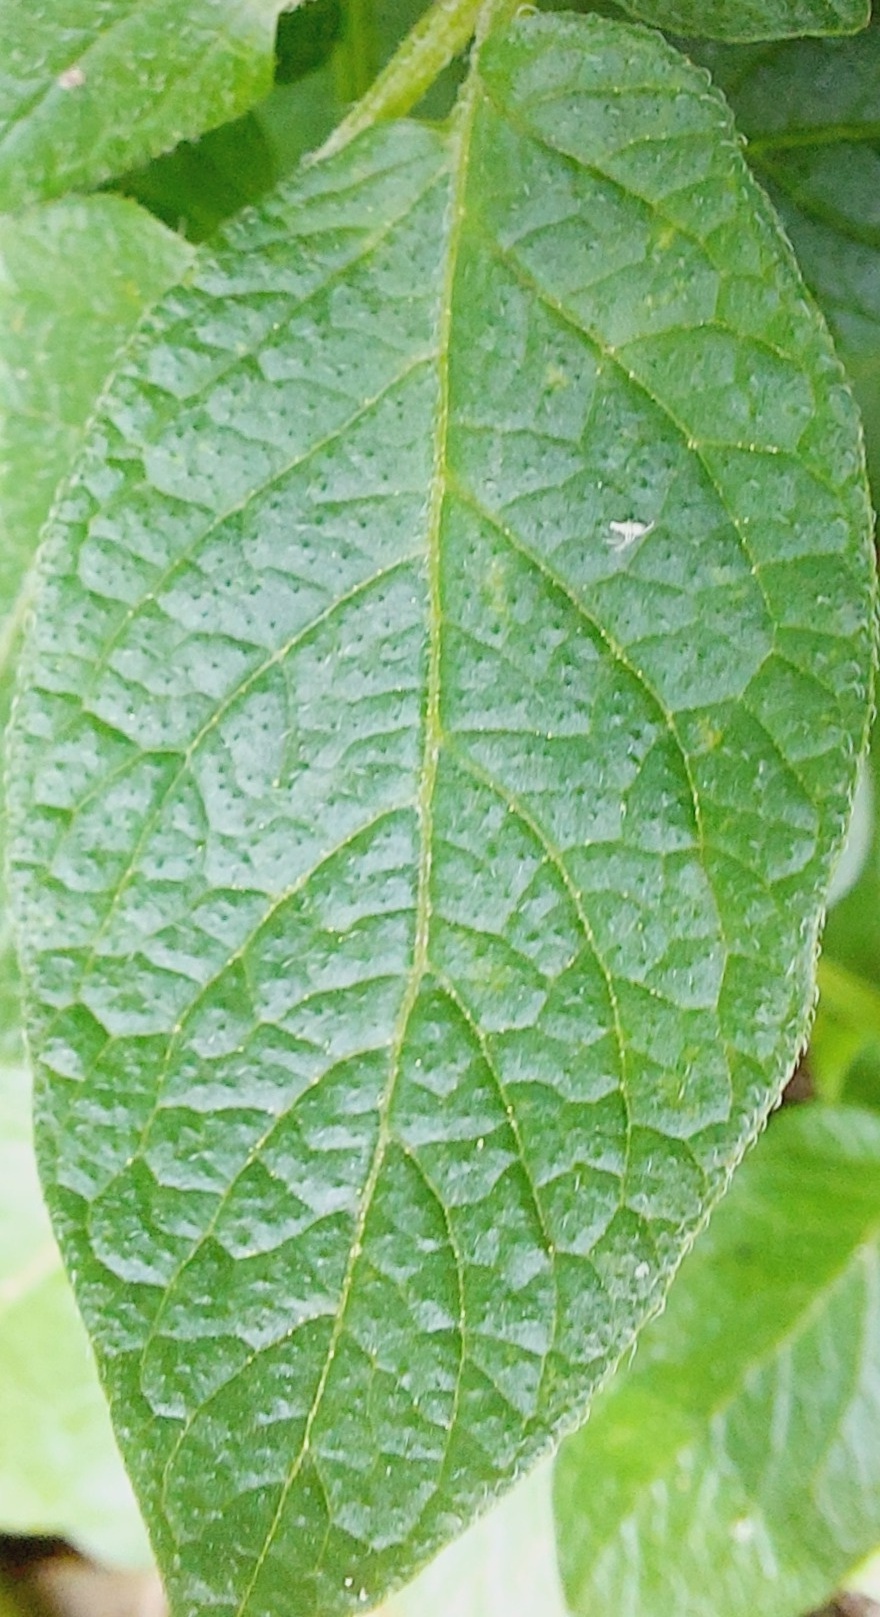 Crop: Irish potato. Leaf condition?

healthy
